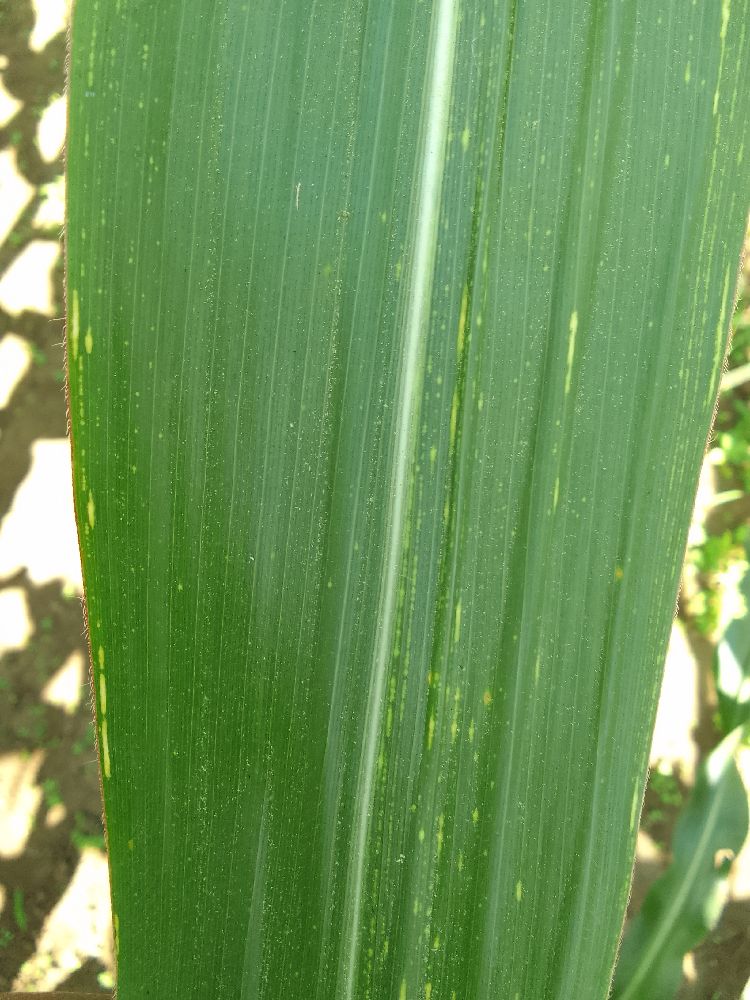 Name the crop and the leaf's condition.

maize, maize streak virus
